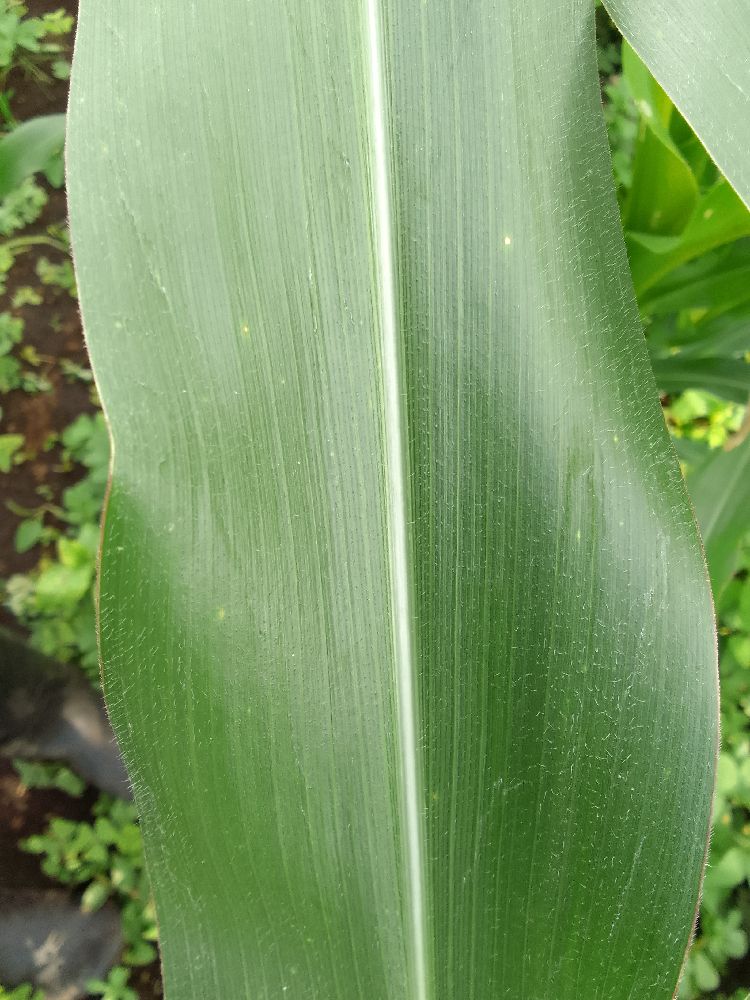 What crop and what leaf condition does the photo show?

maize, healthy
